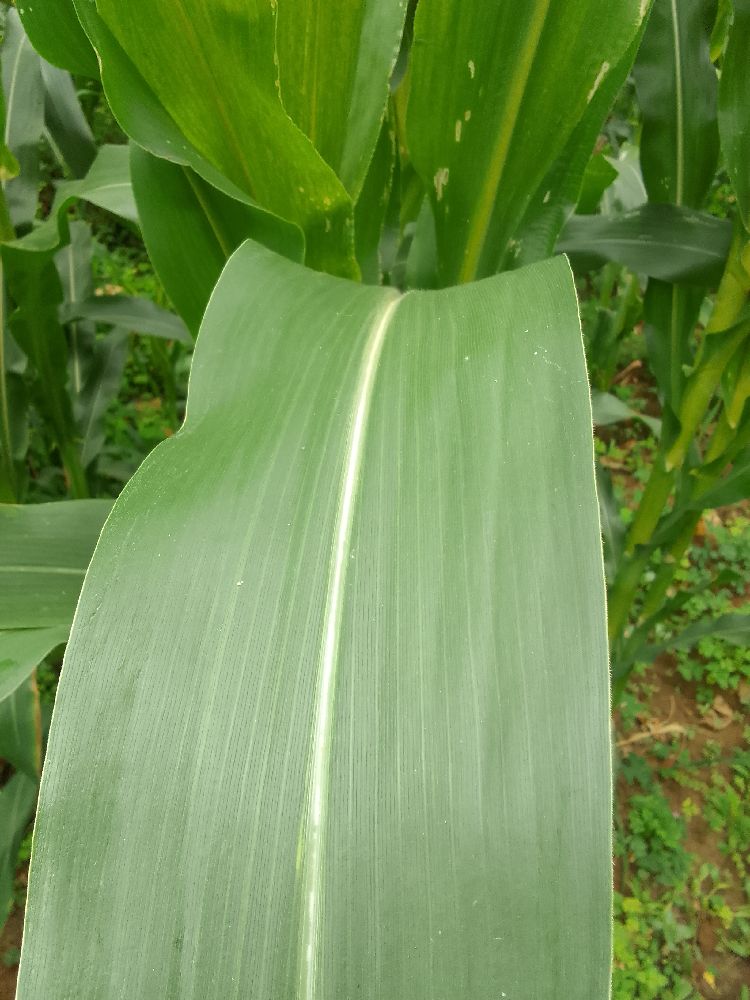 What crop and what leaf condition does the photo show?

maize, healthy
